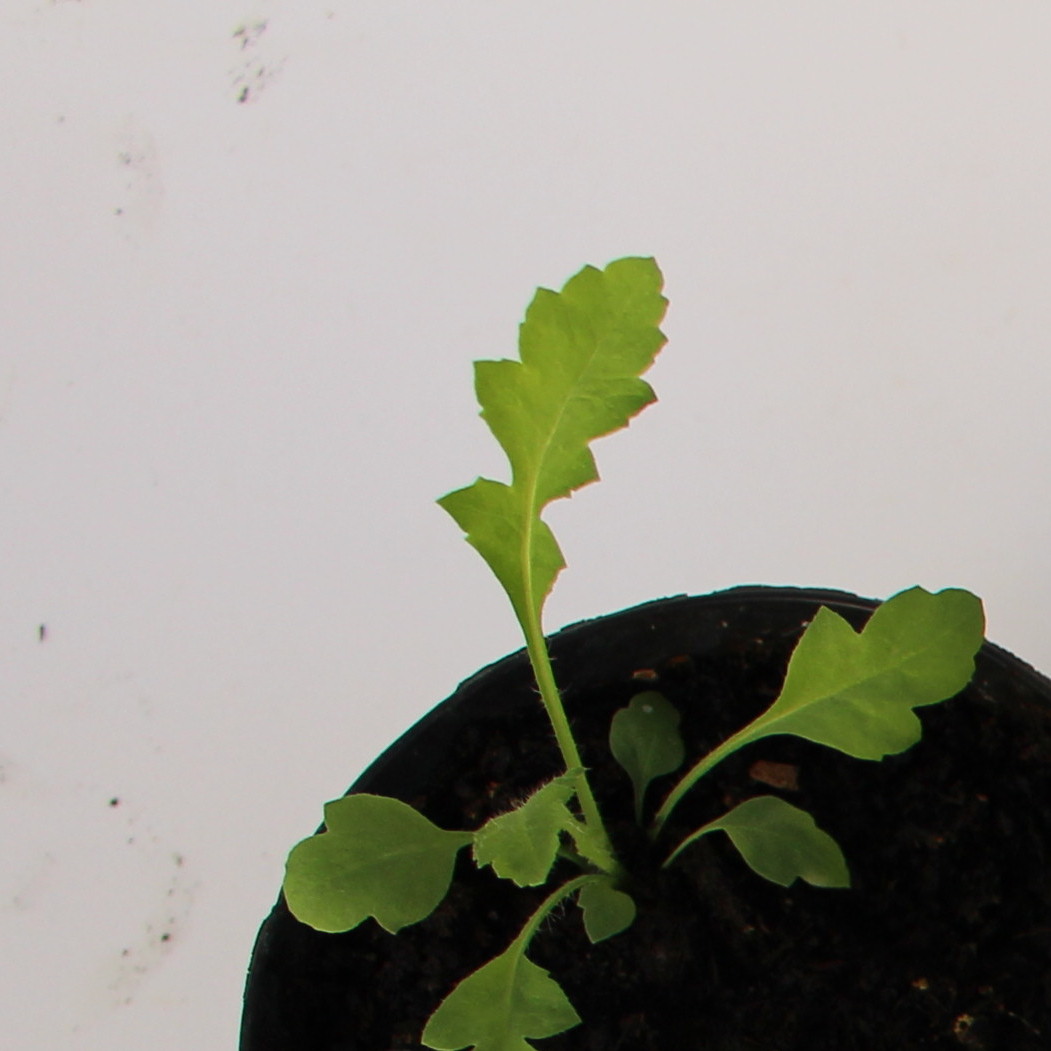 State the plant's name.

Papaver rhoeas
